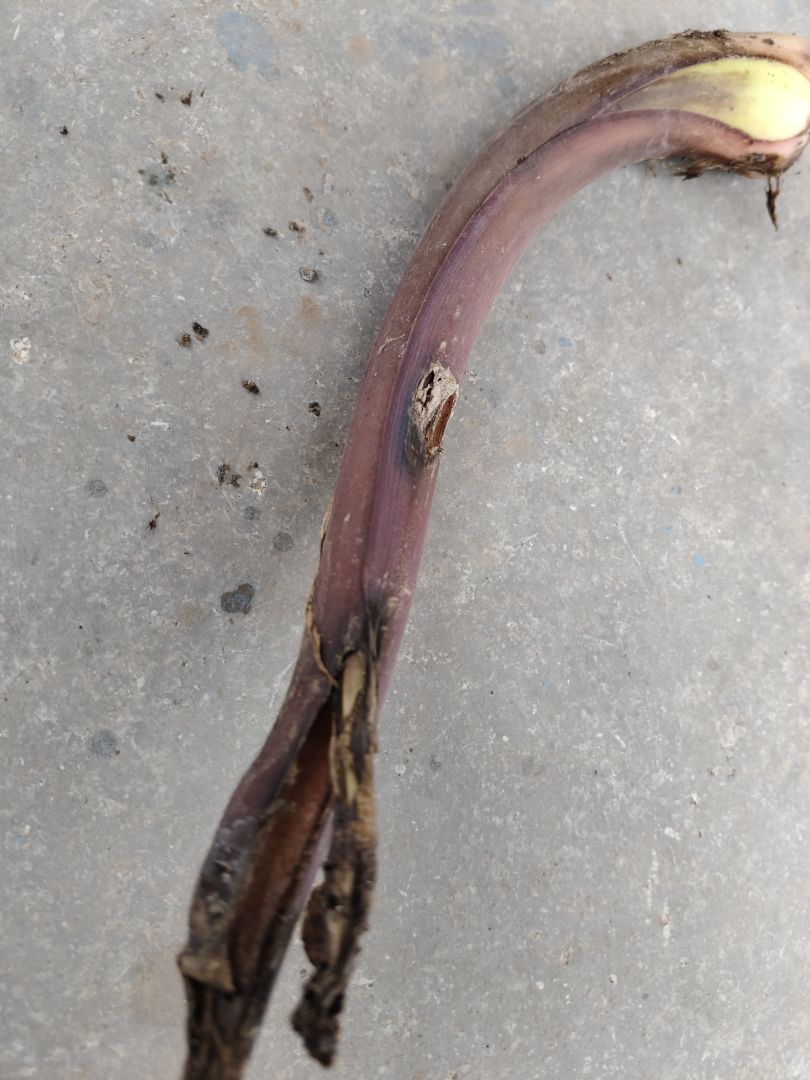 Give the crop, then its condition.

taro, root rot
